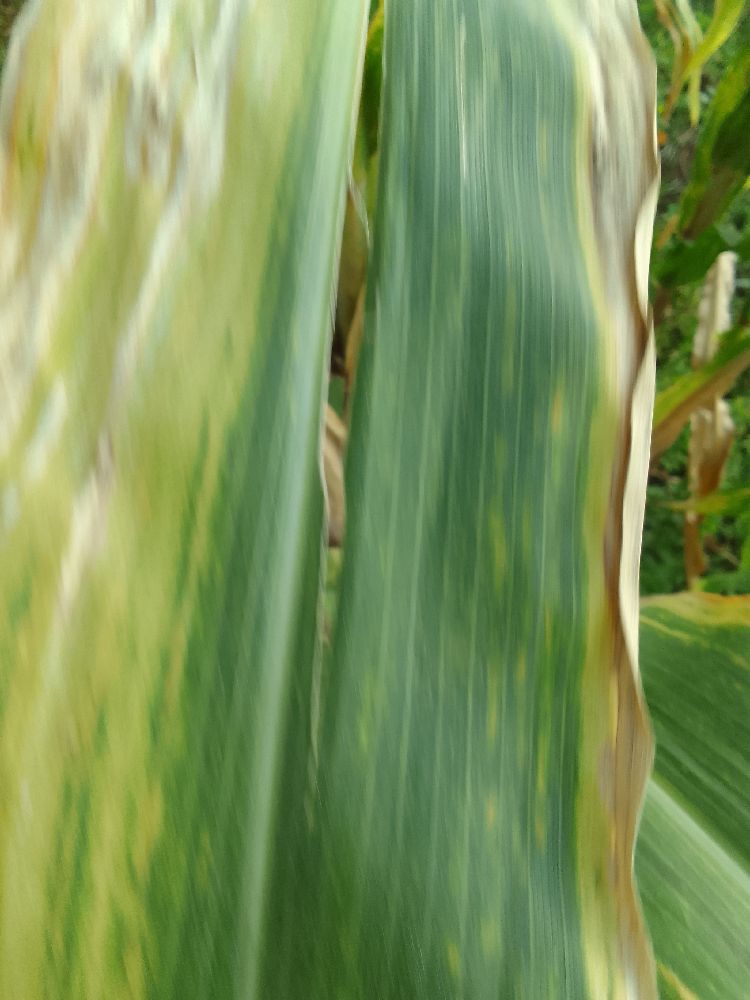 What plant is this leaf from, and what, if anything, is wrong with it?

maize, maize lethal necrosis
